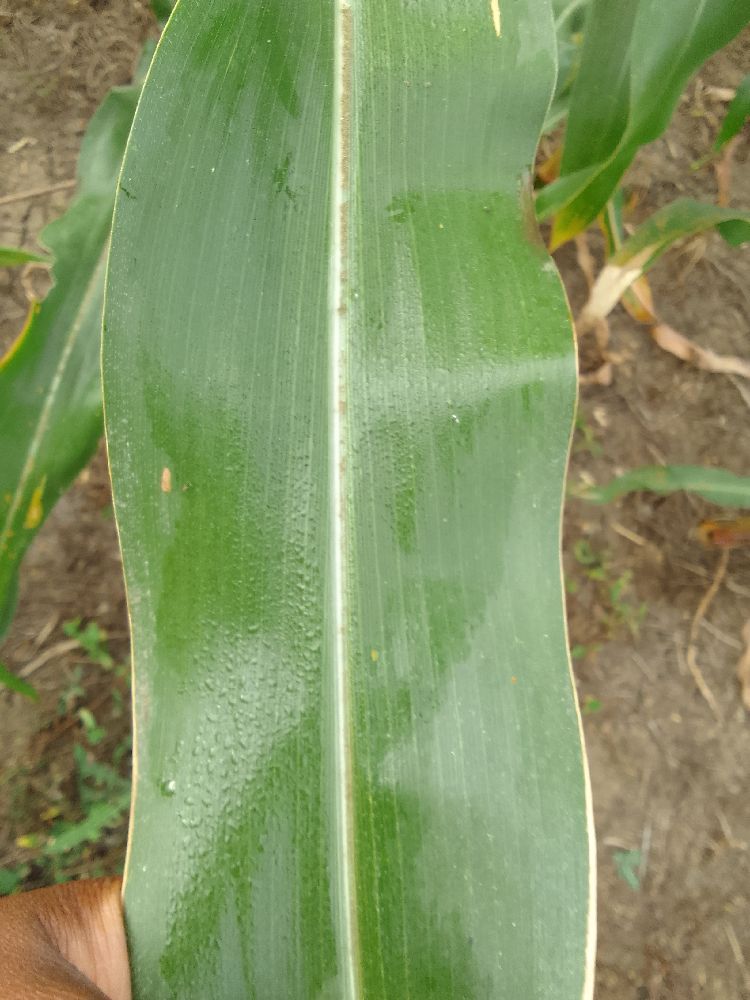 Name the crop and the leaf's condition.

maize, healthy
